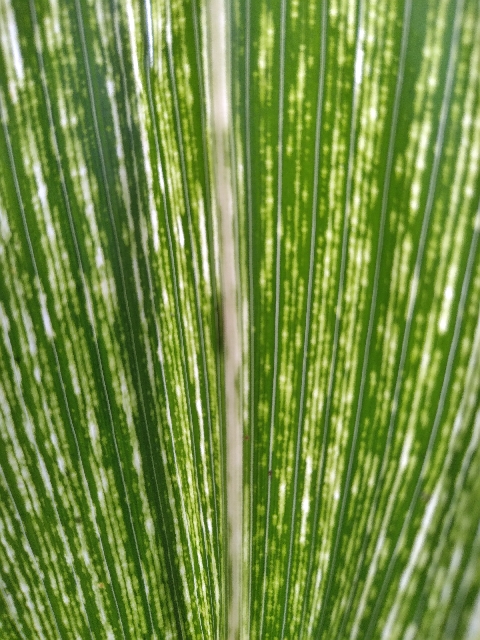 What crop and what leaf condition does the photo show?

maize, maize streak virus
